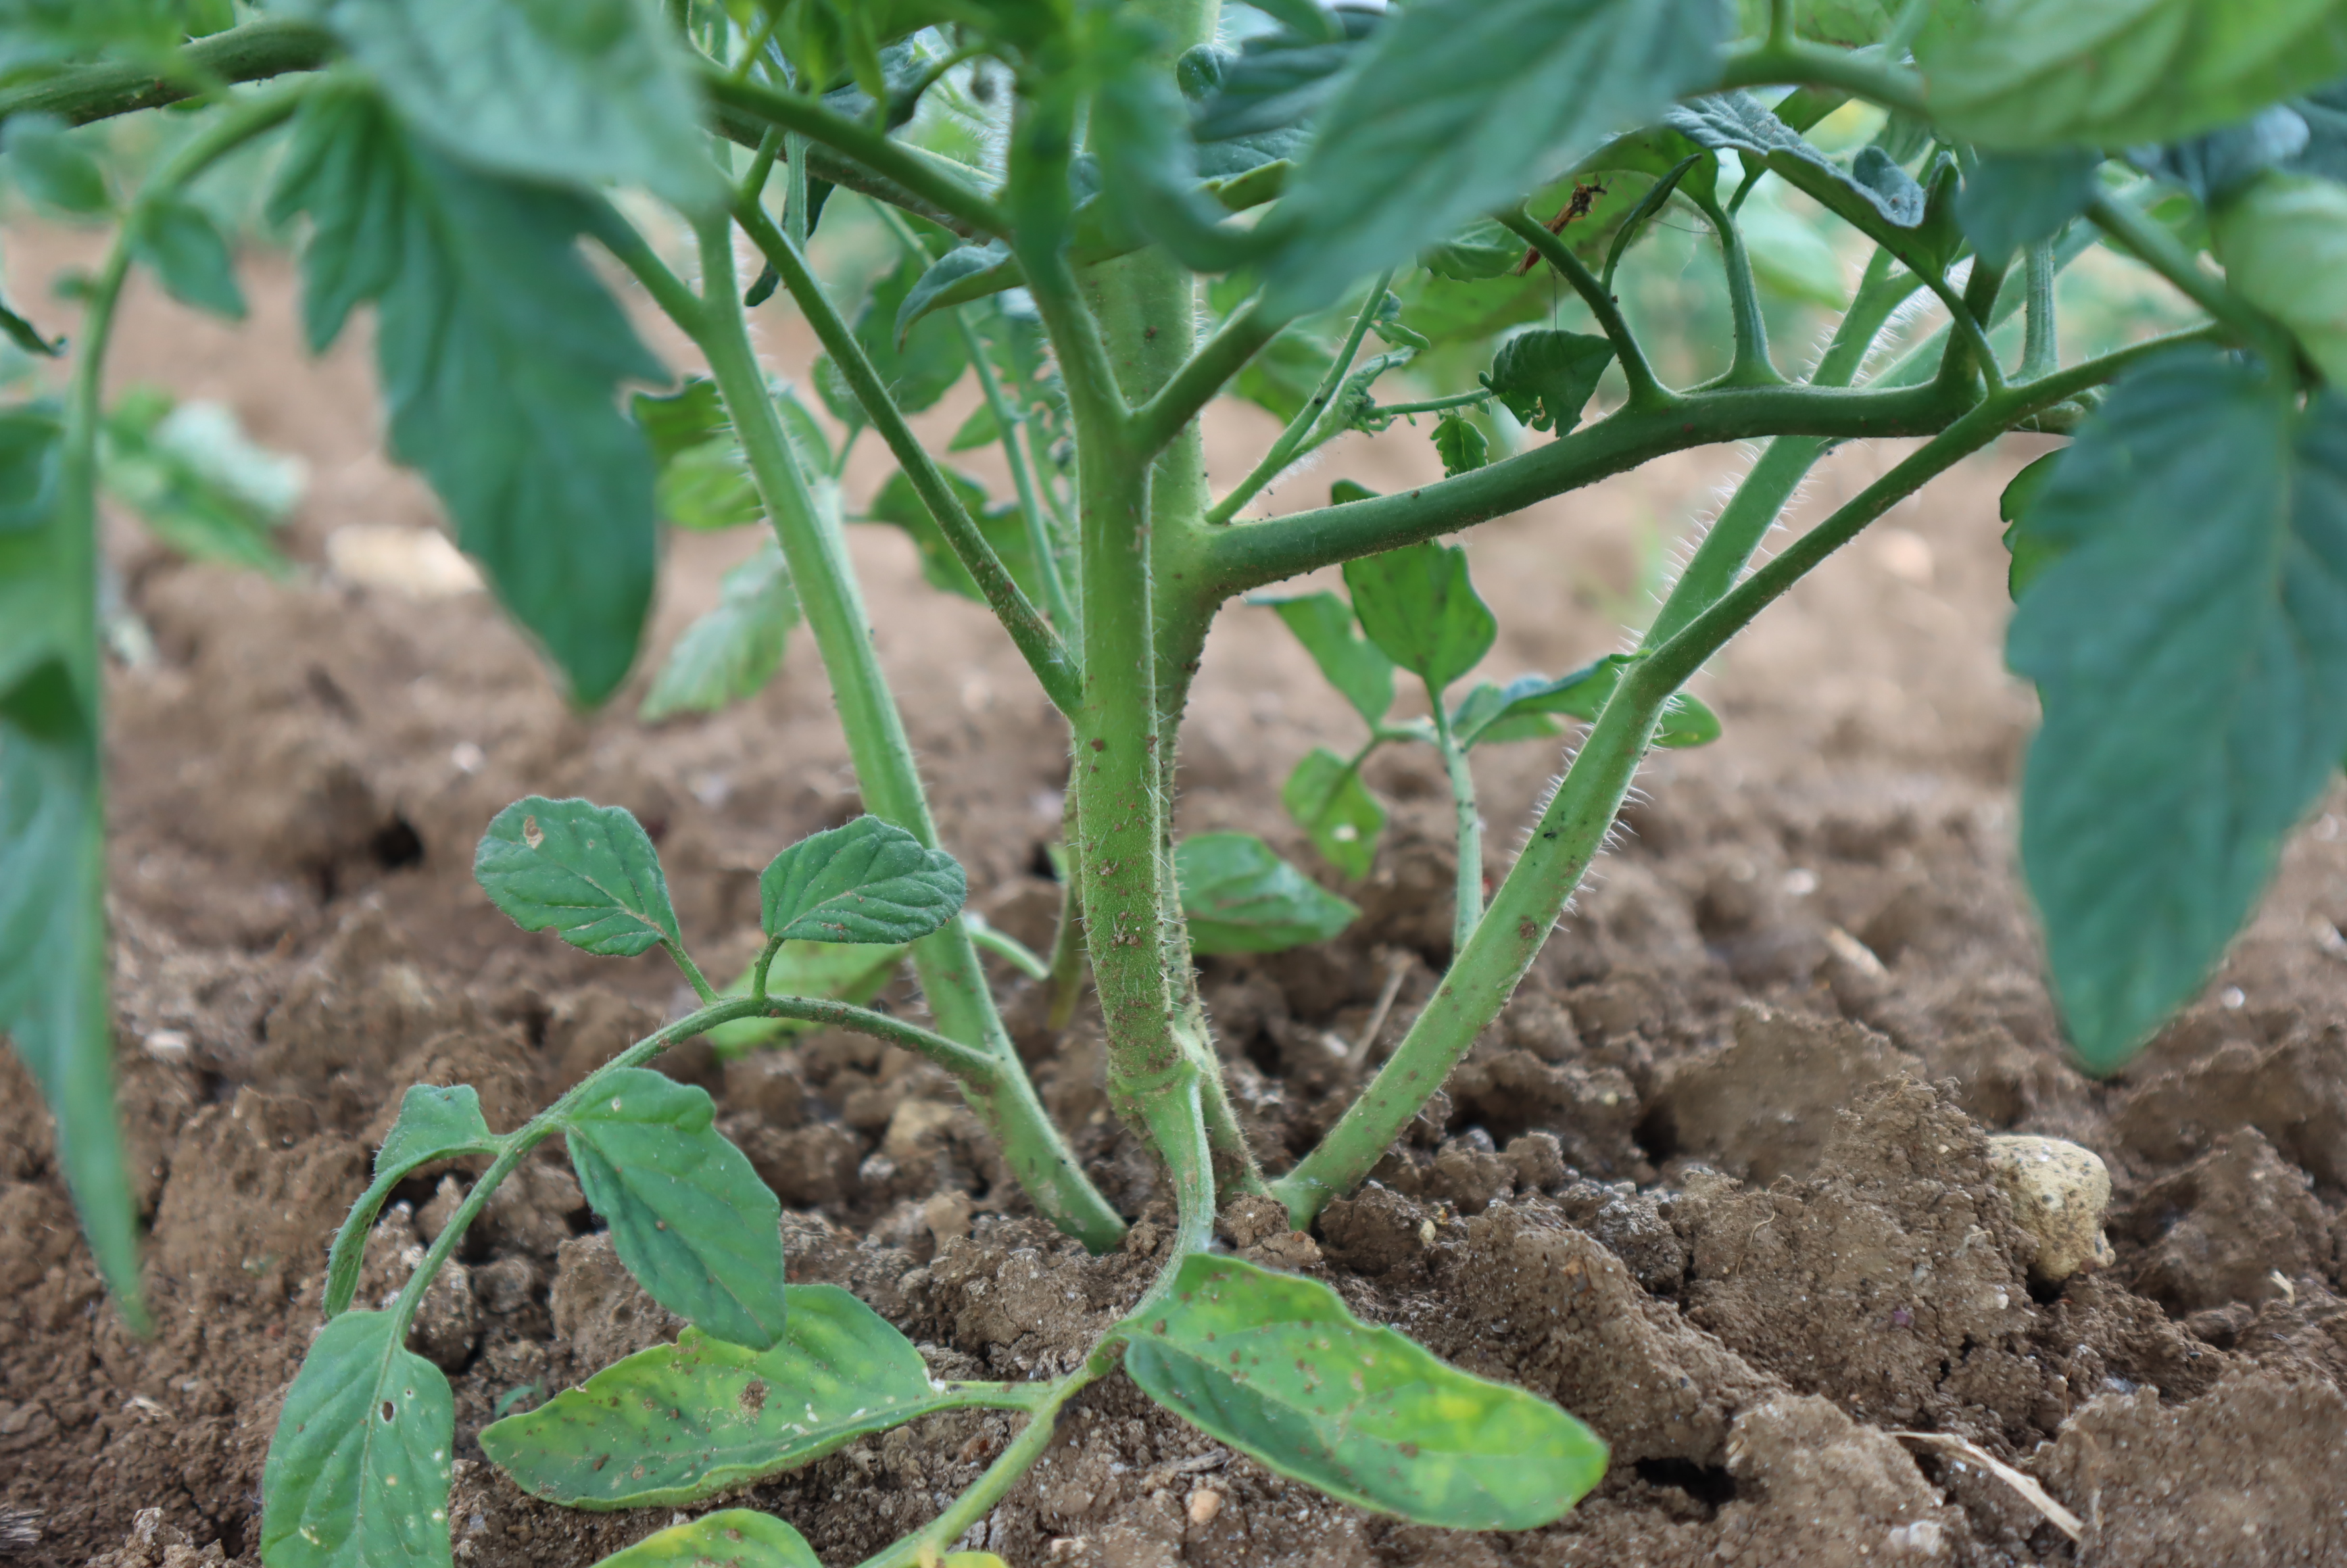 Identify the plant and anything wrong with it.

tomato, phytophagous
